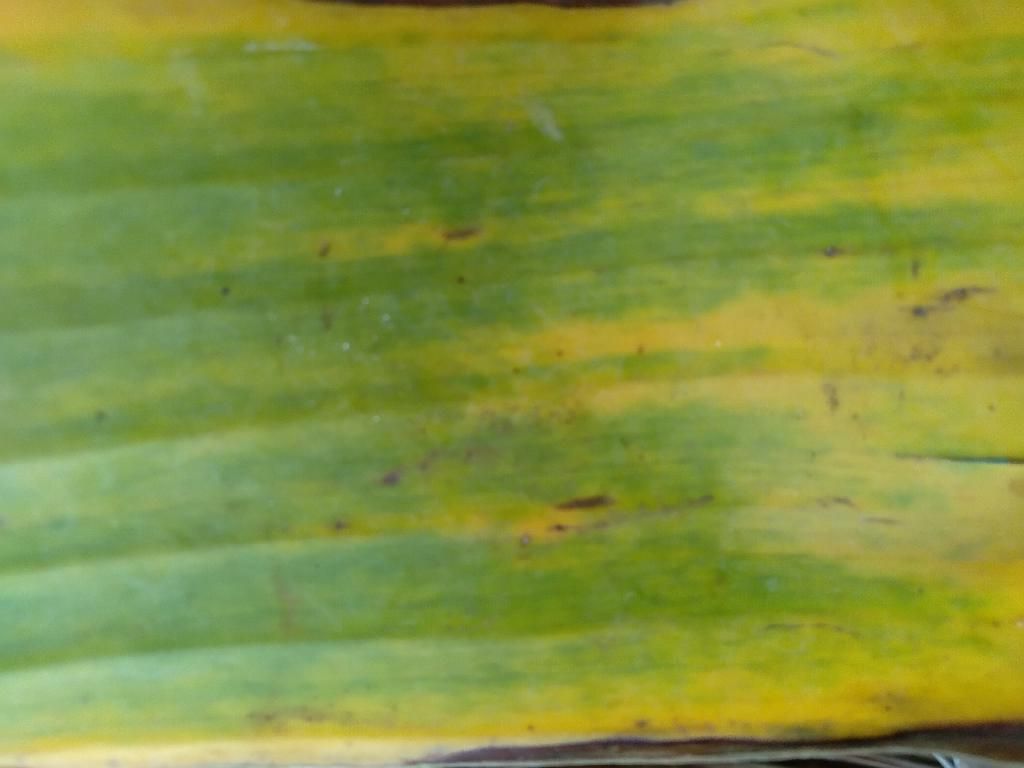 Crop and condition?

banana, fusarium wilt race 1
